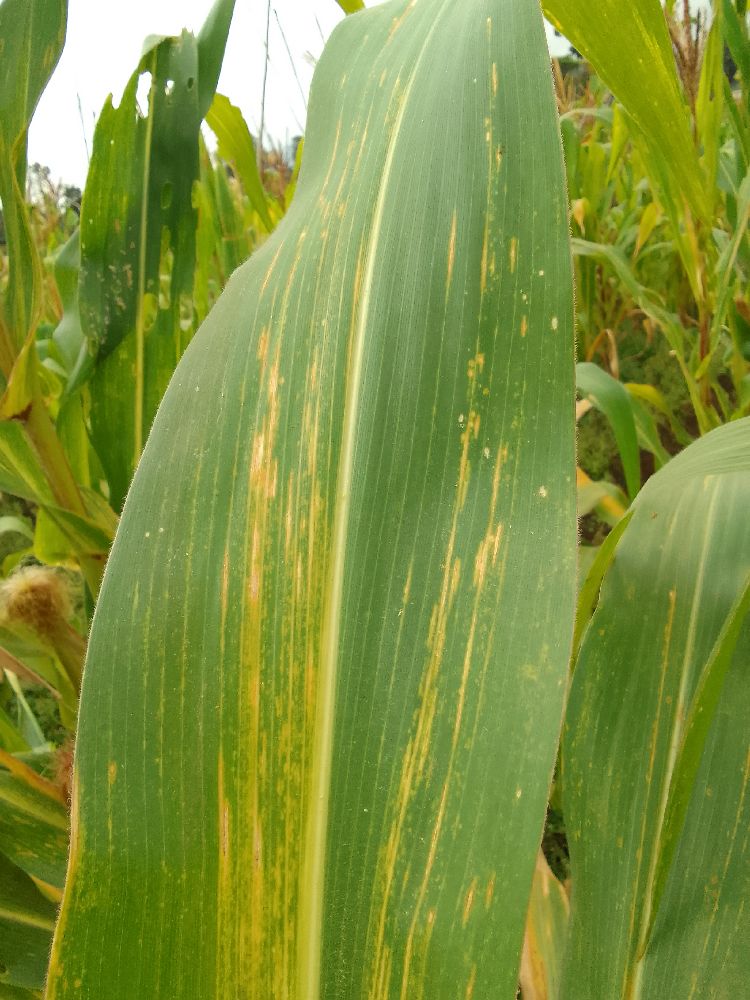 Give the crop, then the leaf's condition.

maize, maize lethal necrosis
